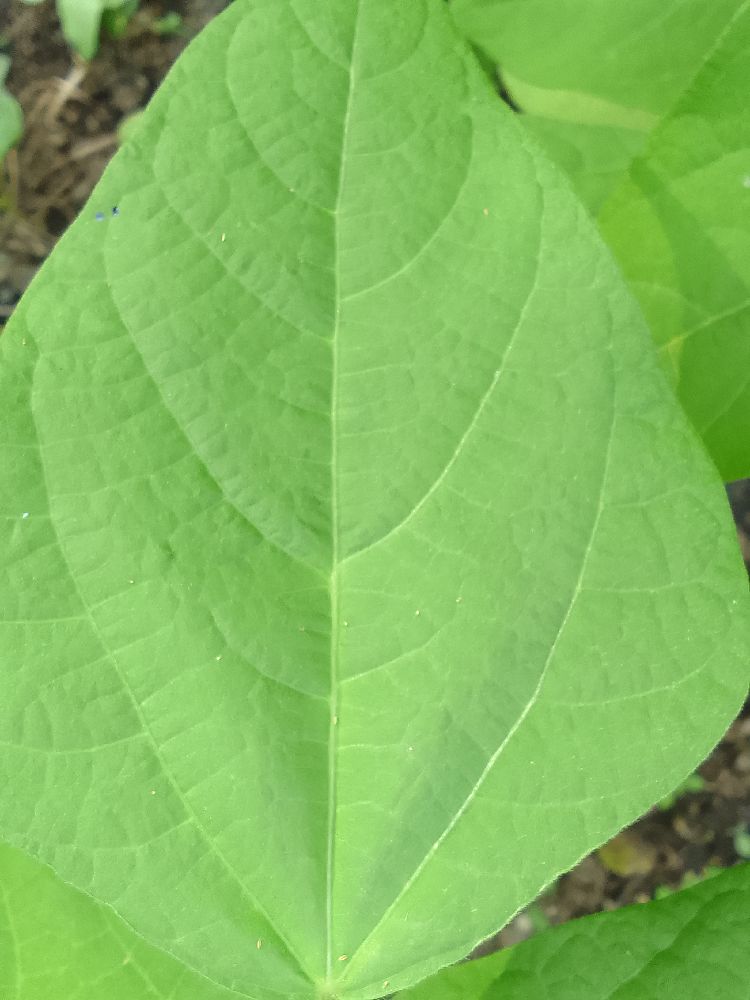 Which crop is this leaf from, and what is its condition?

common bean, healthy
